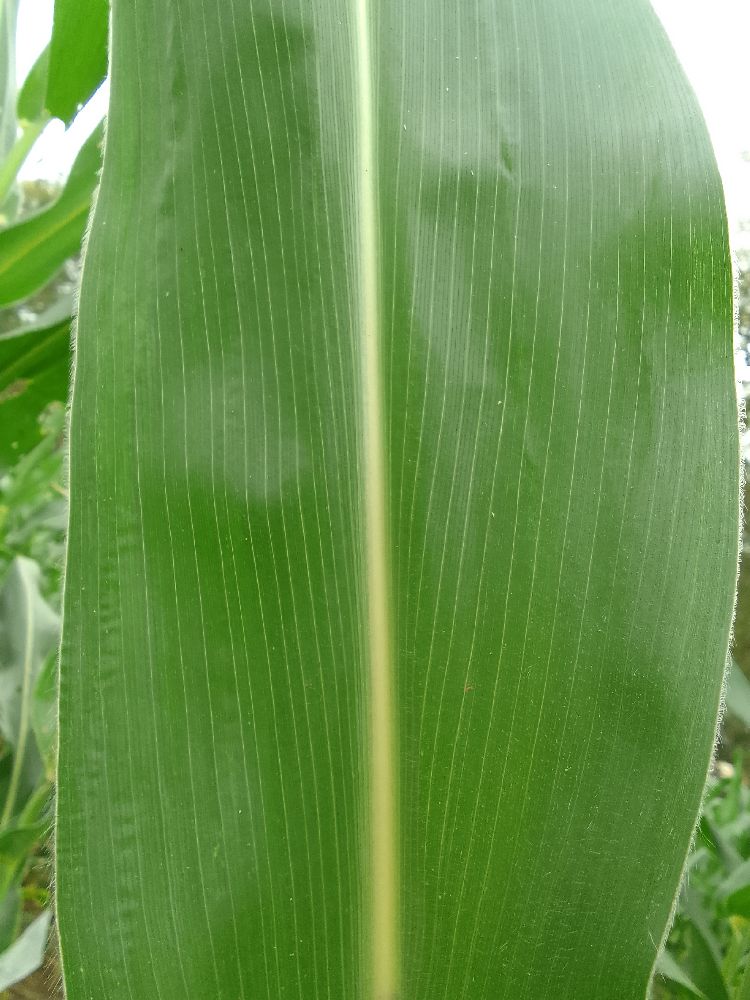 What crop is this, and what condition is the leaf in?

maize, healthy
